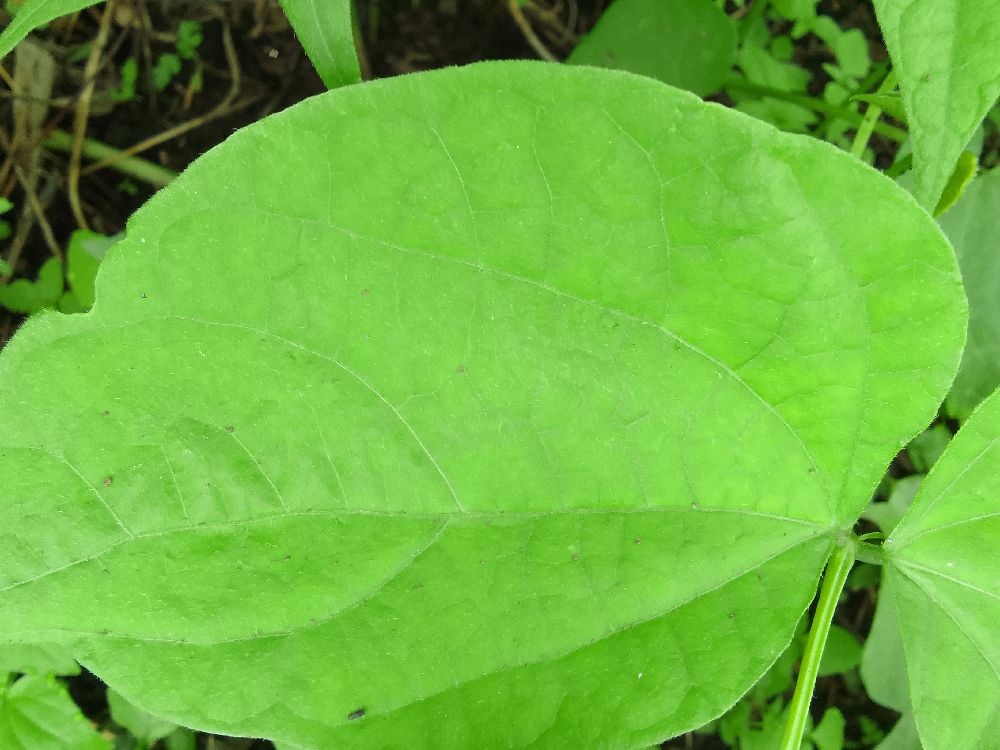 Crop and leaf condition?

common bean, healthy
